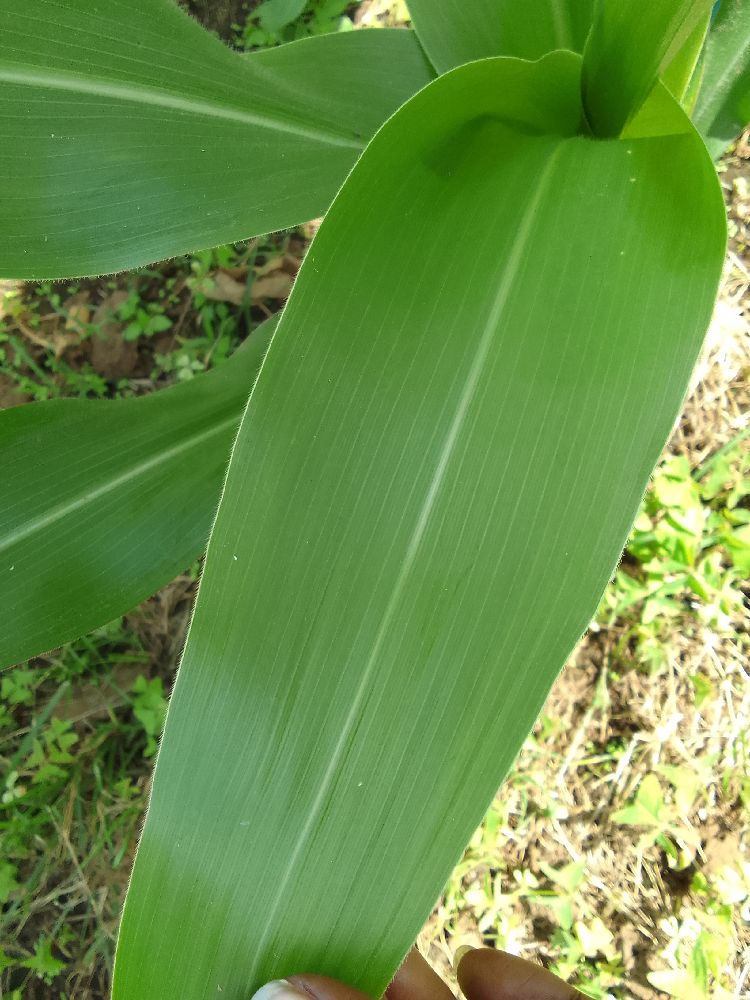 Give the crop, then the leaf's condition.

maize, healthy
